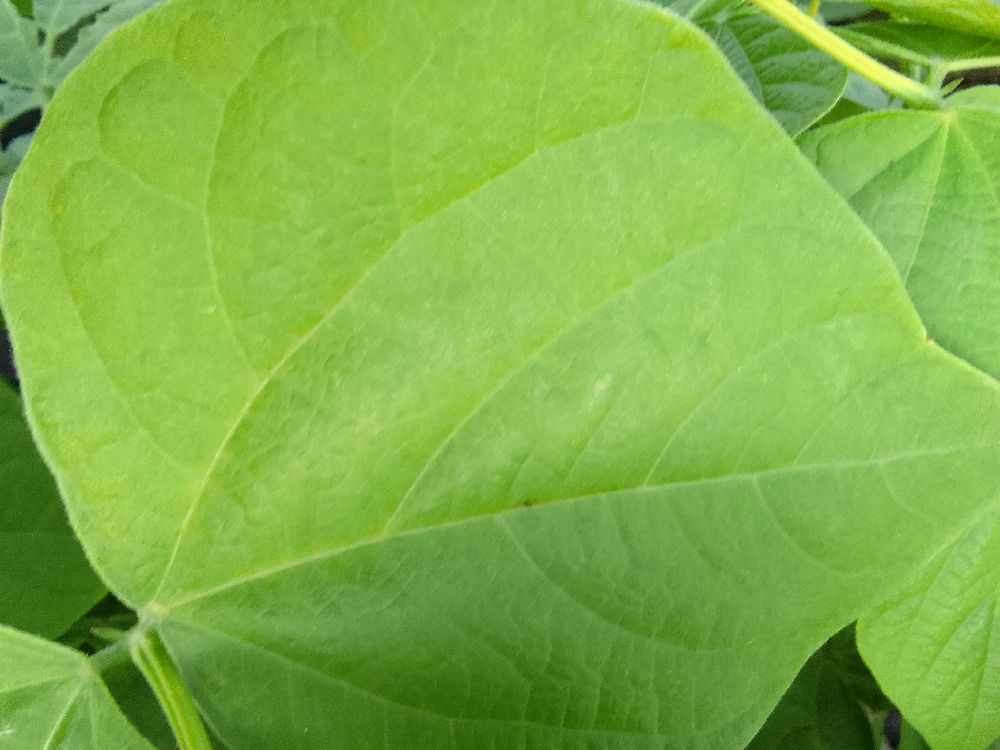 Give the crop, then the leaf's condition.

common bean, healthy
